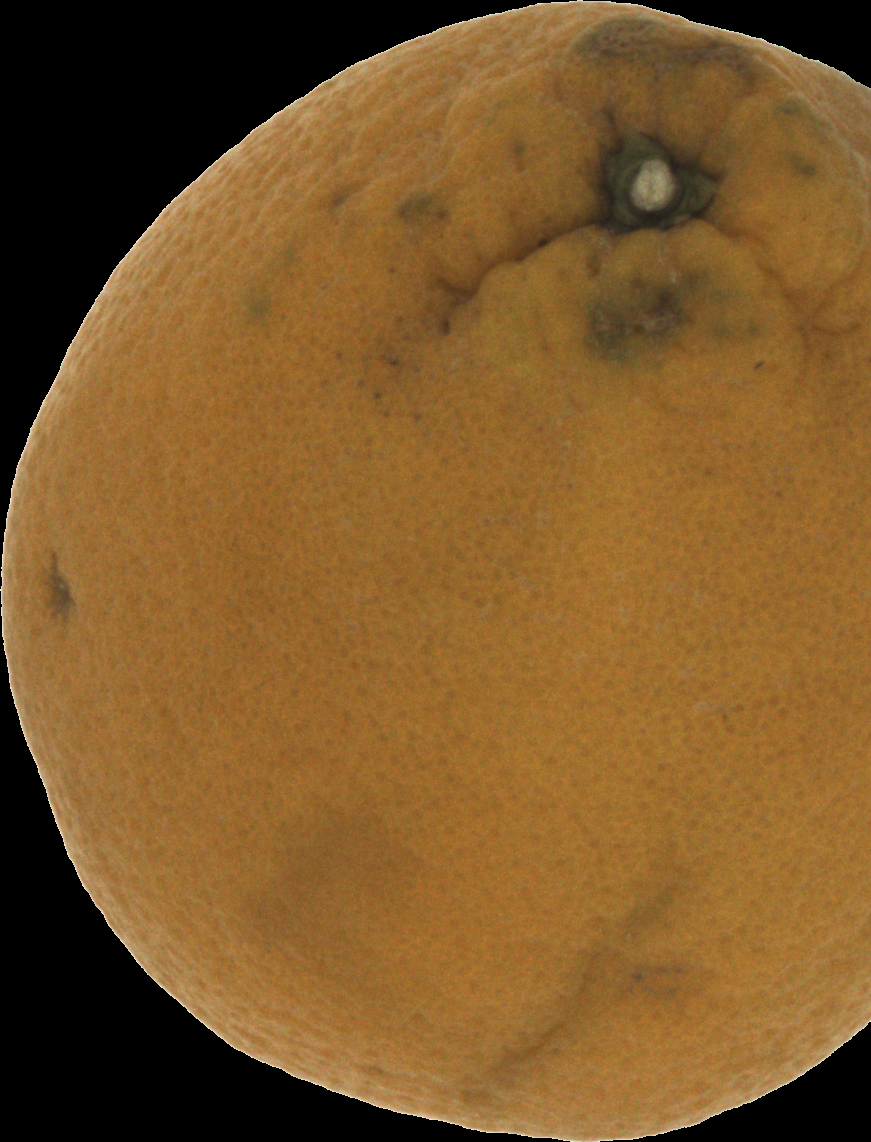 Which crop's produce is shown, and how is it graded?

orange, bad
